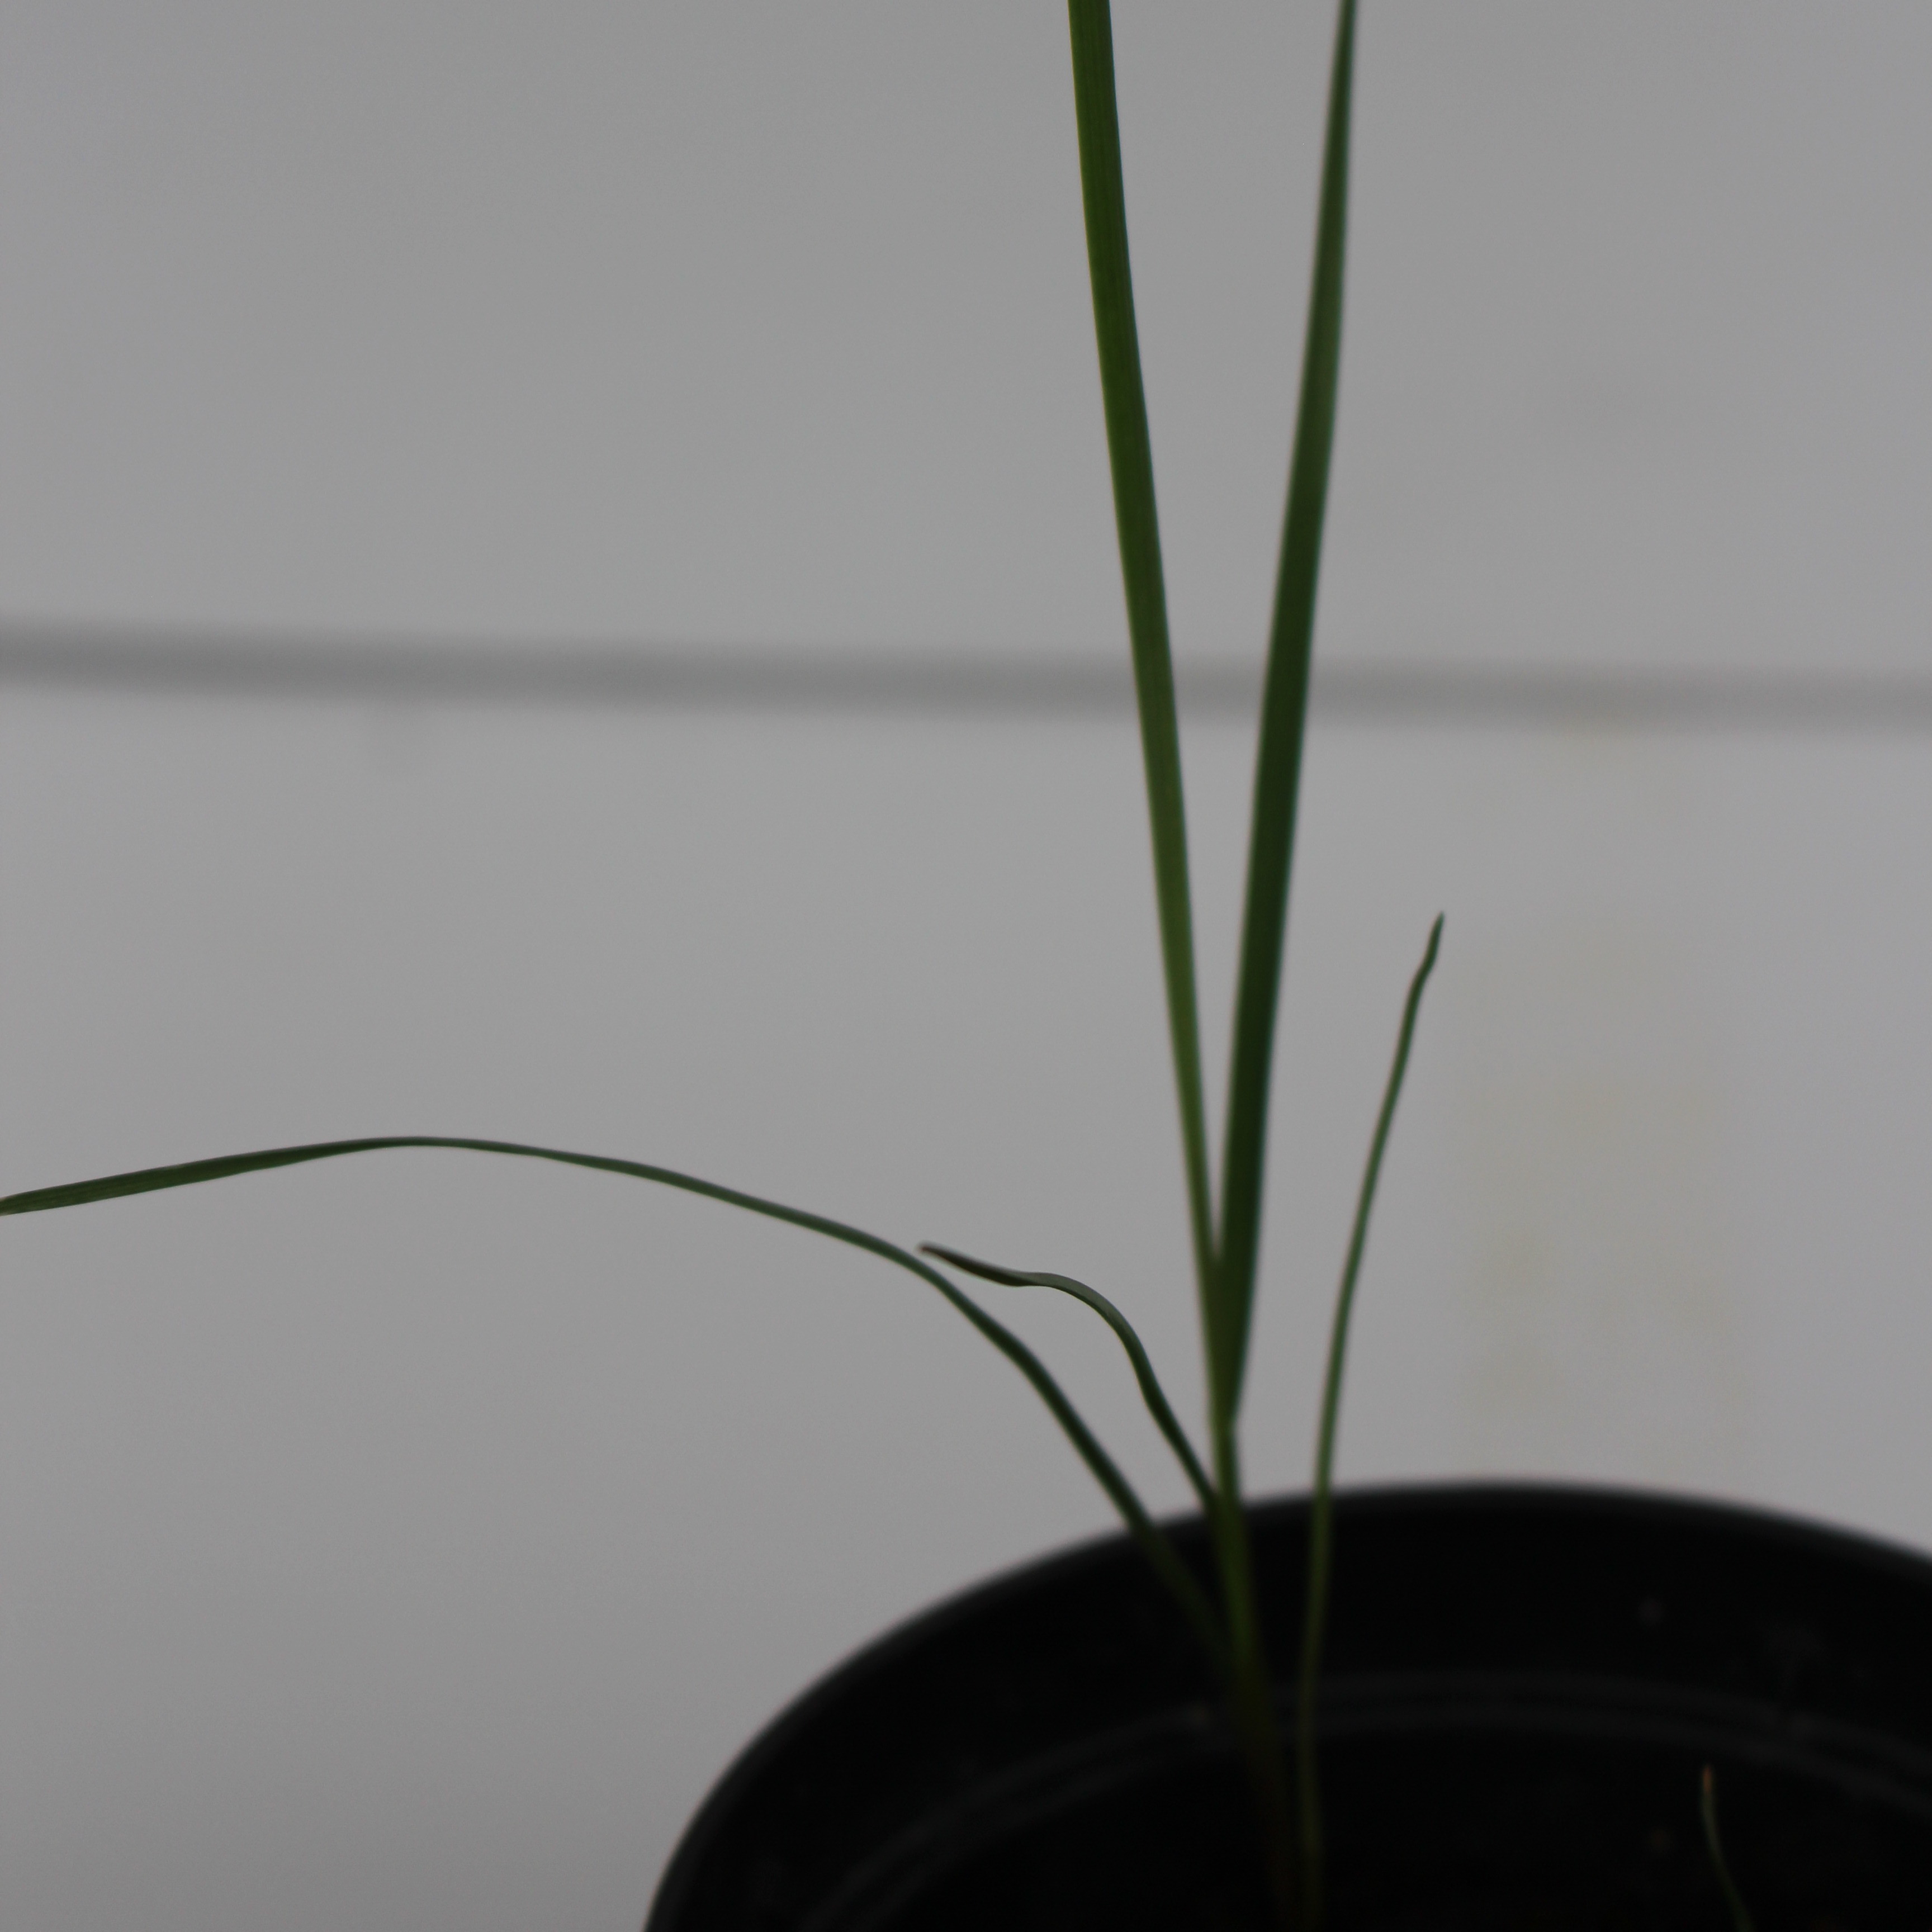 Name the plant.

Lolium multiflorum
